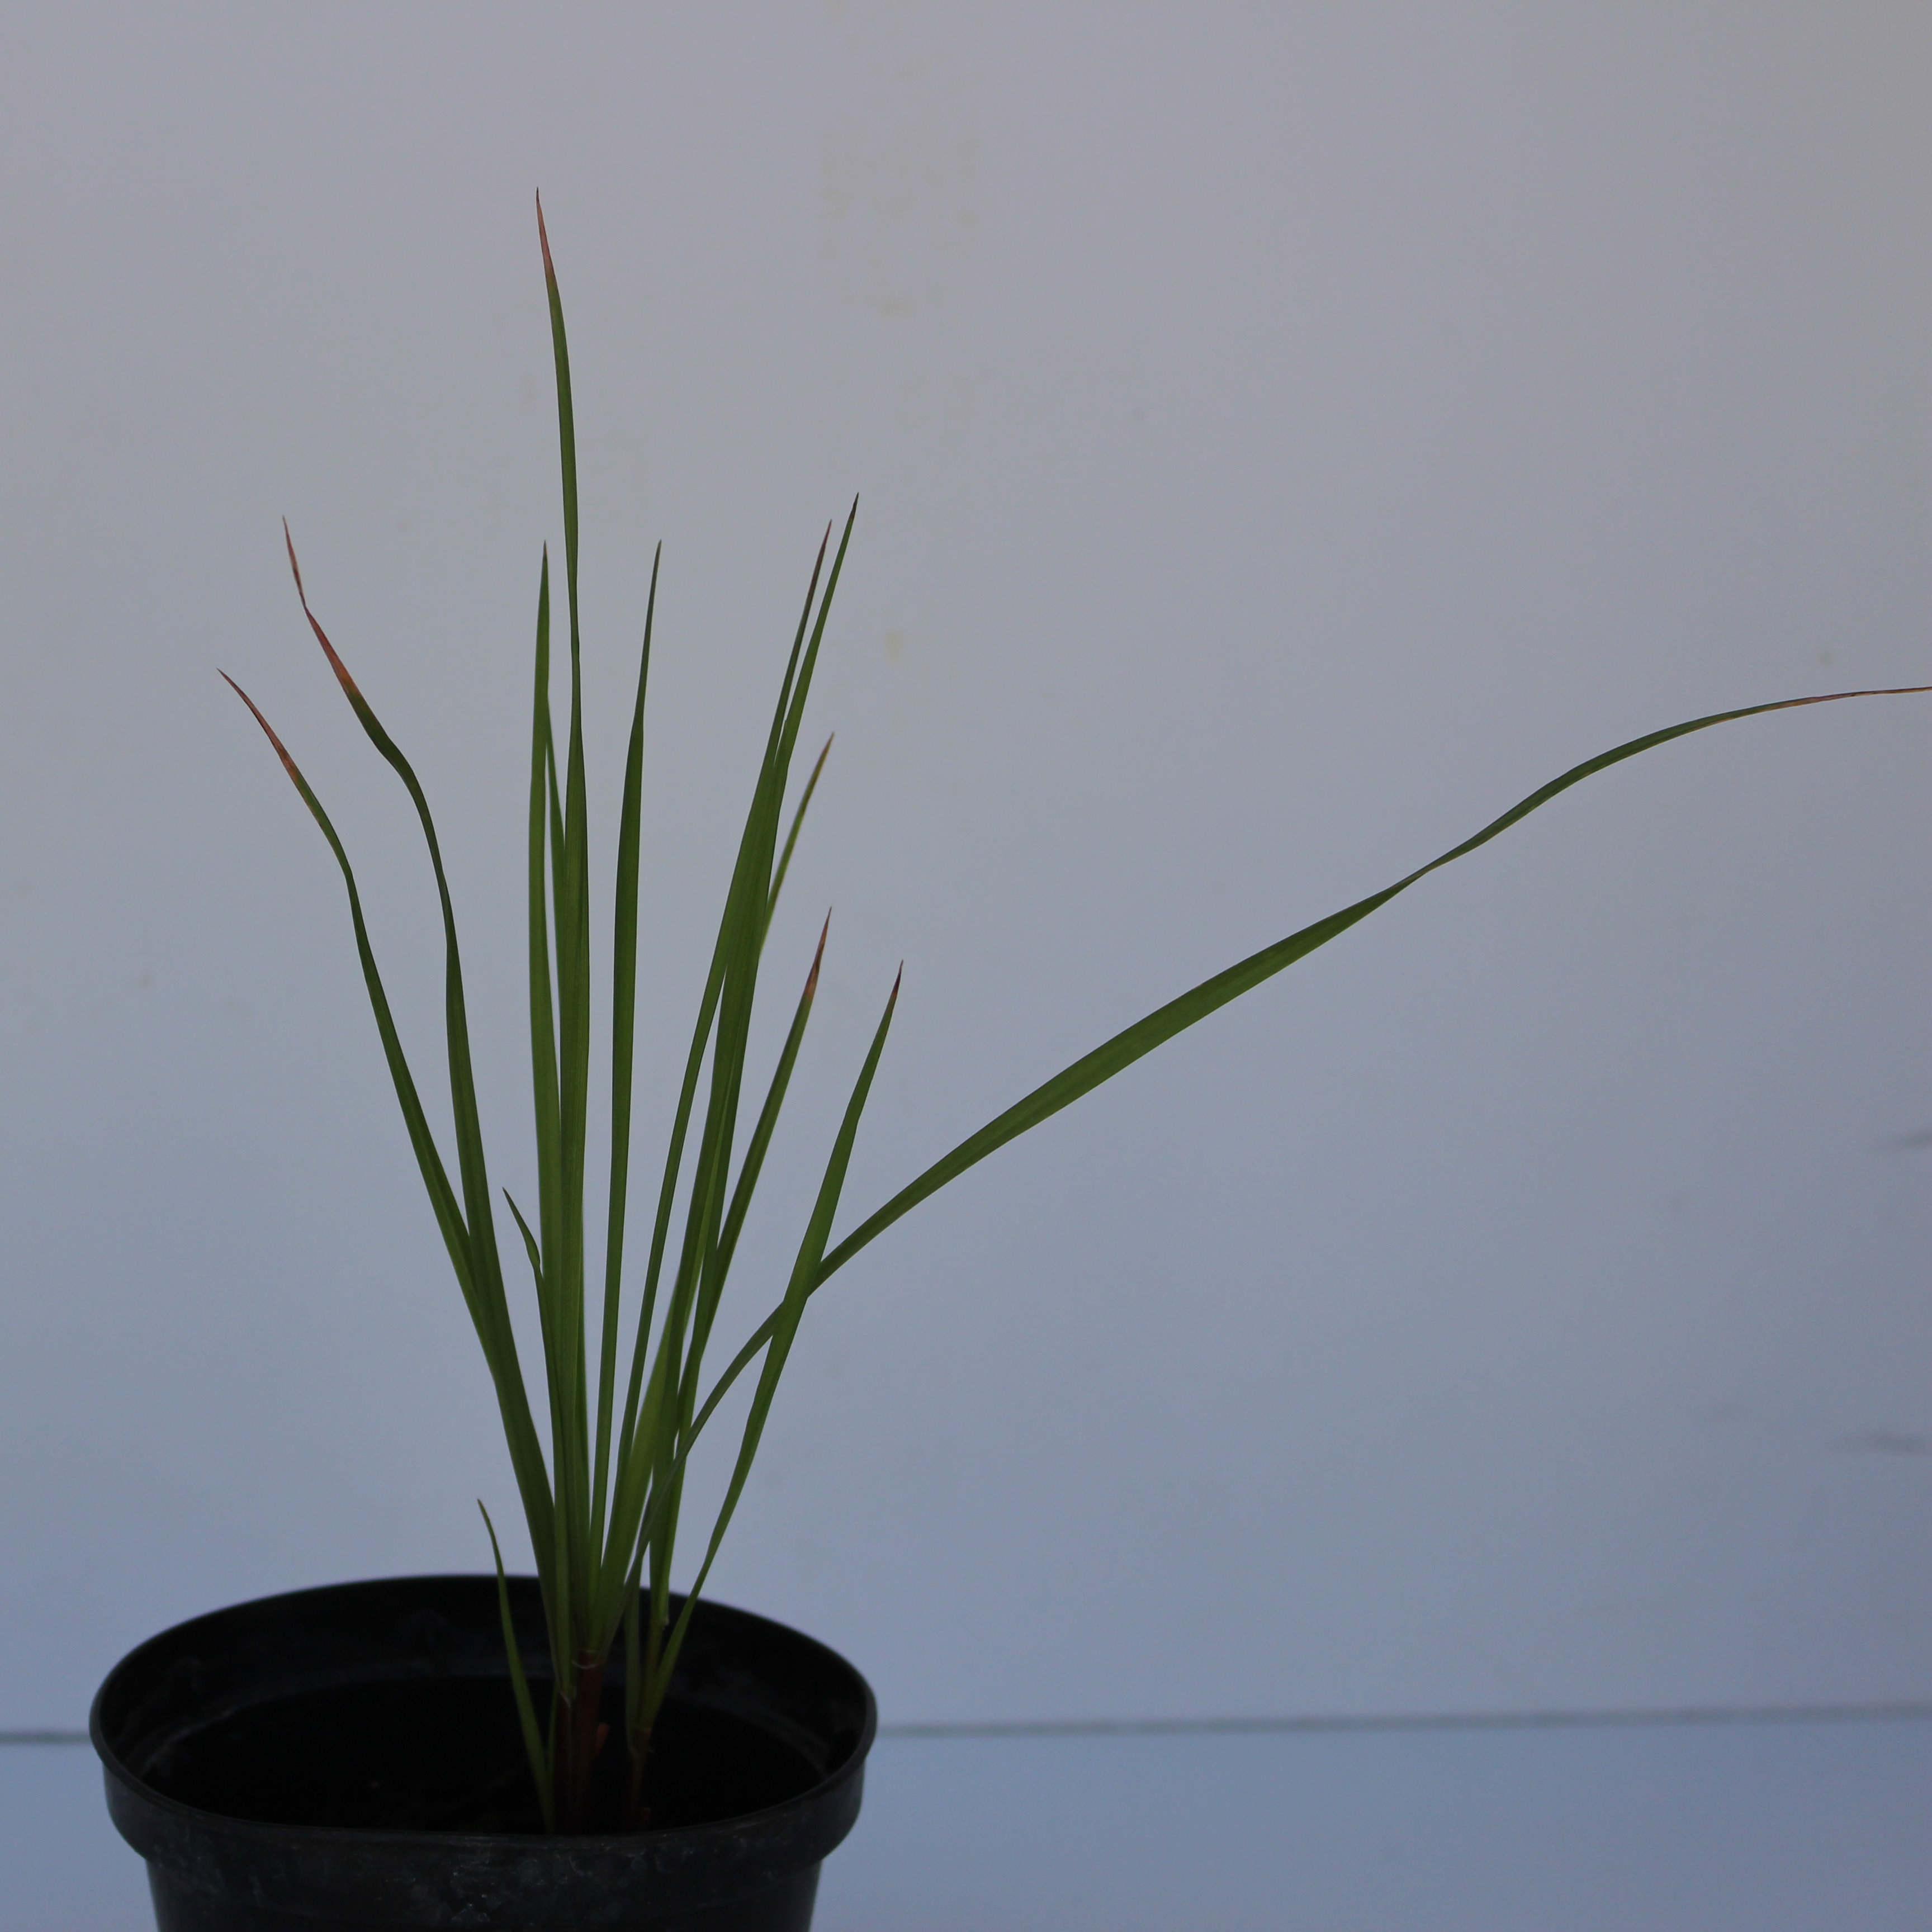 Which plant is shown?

Lolium multiflorum
